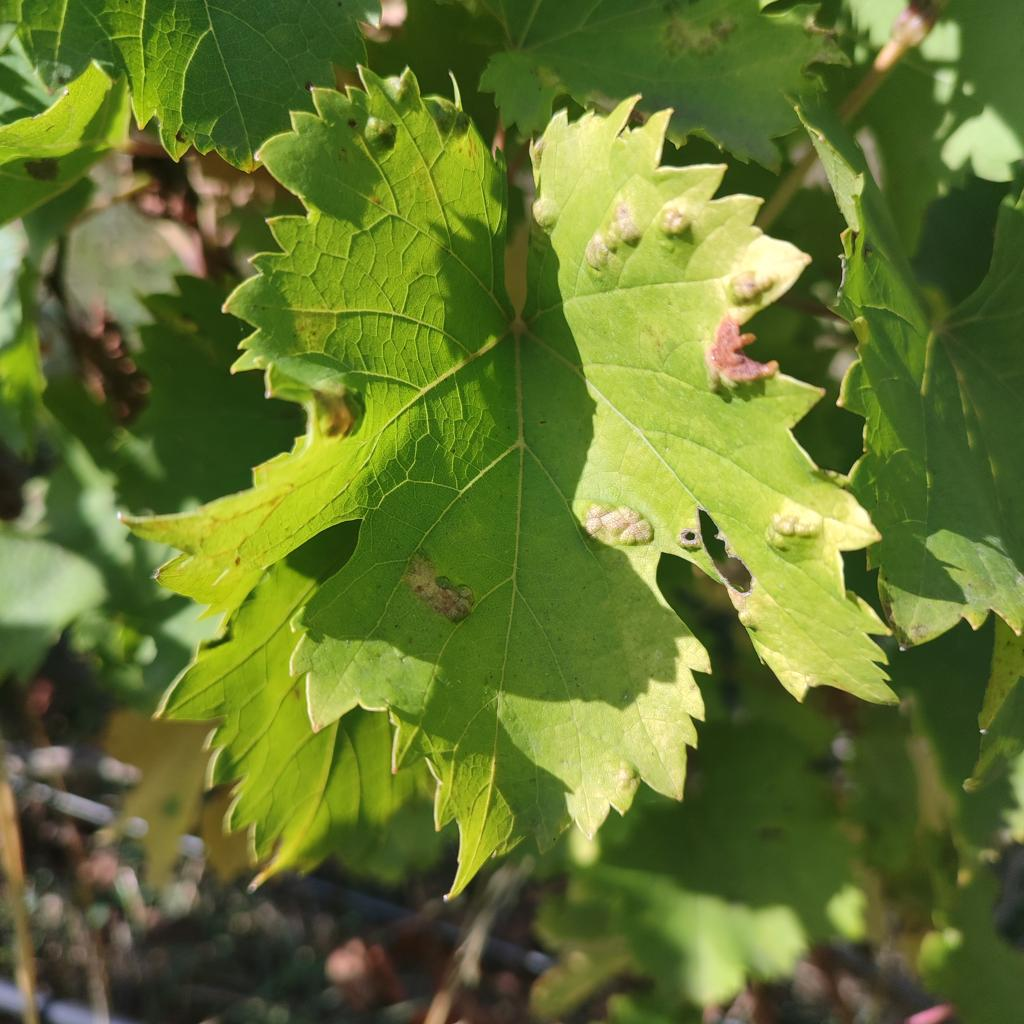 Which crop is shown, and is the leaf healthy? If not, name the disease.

grapevine, erineum mite
